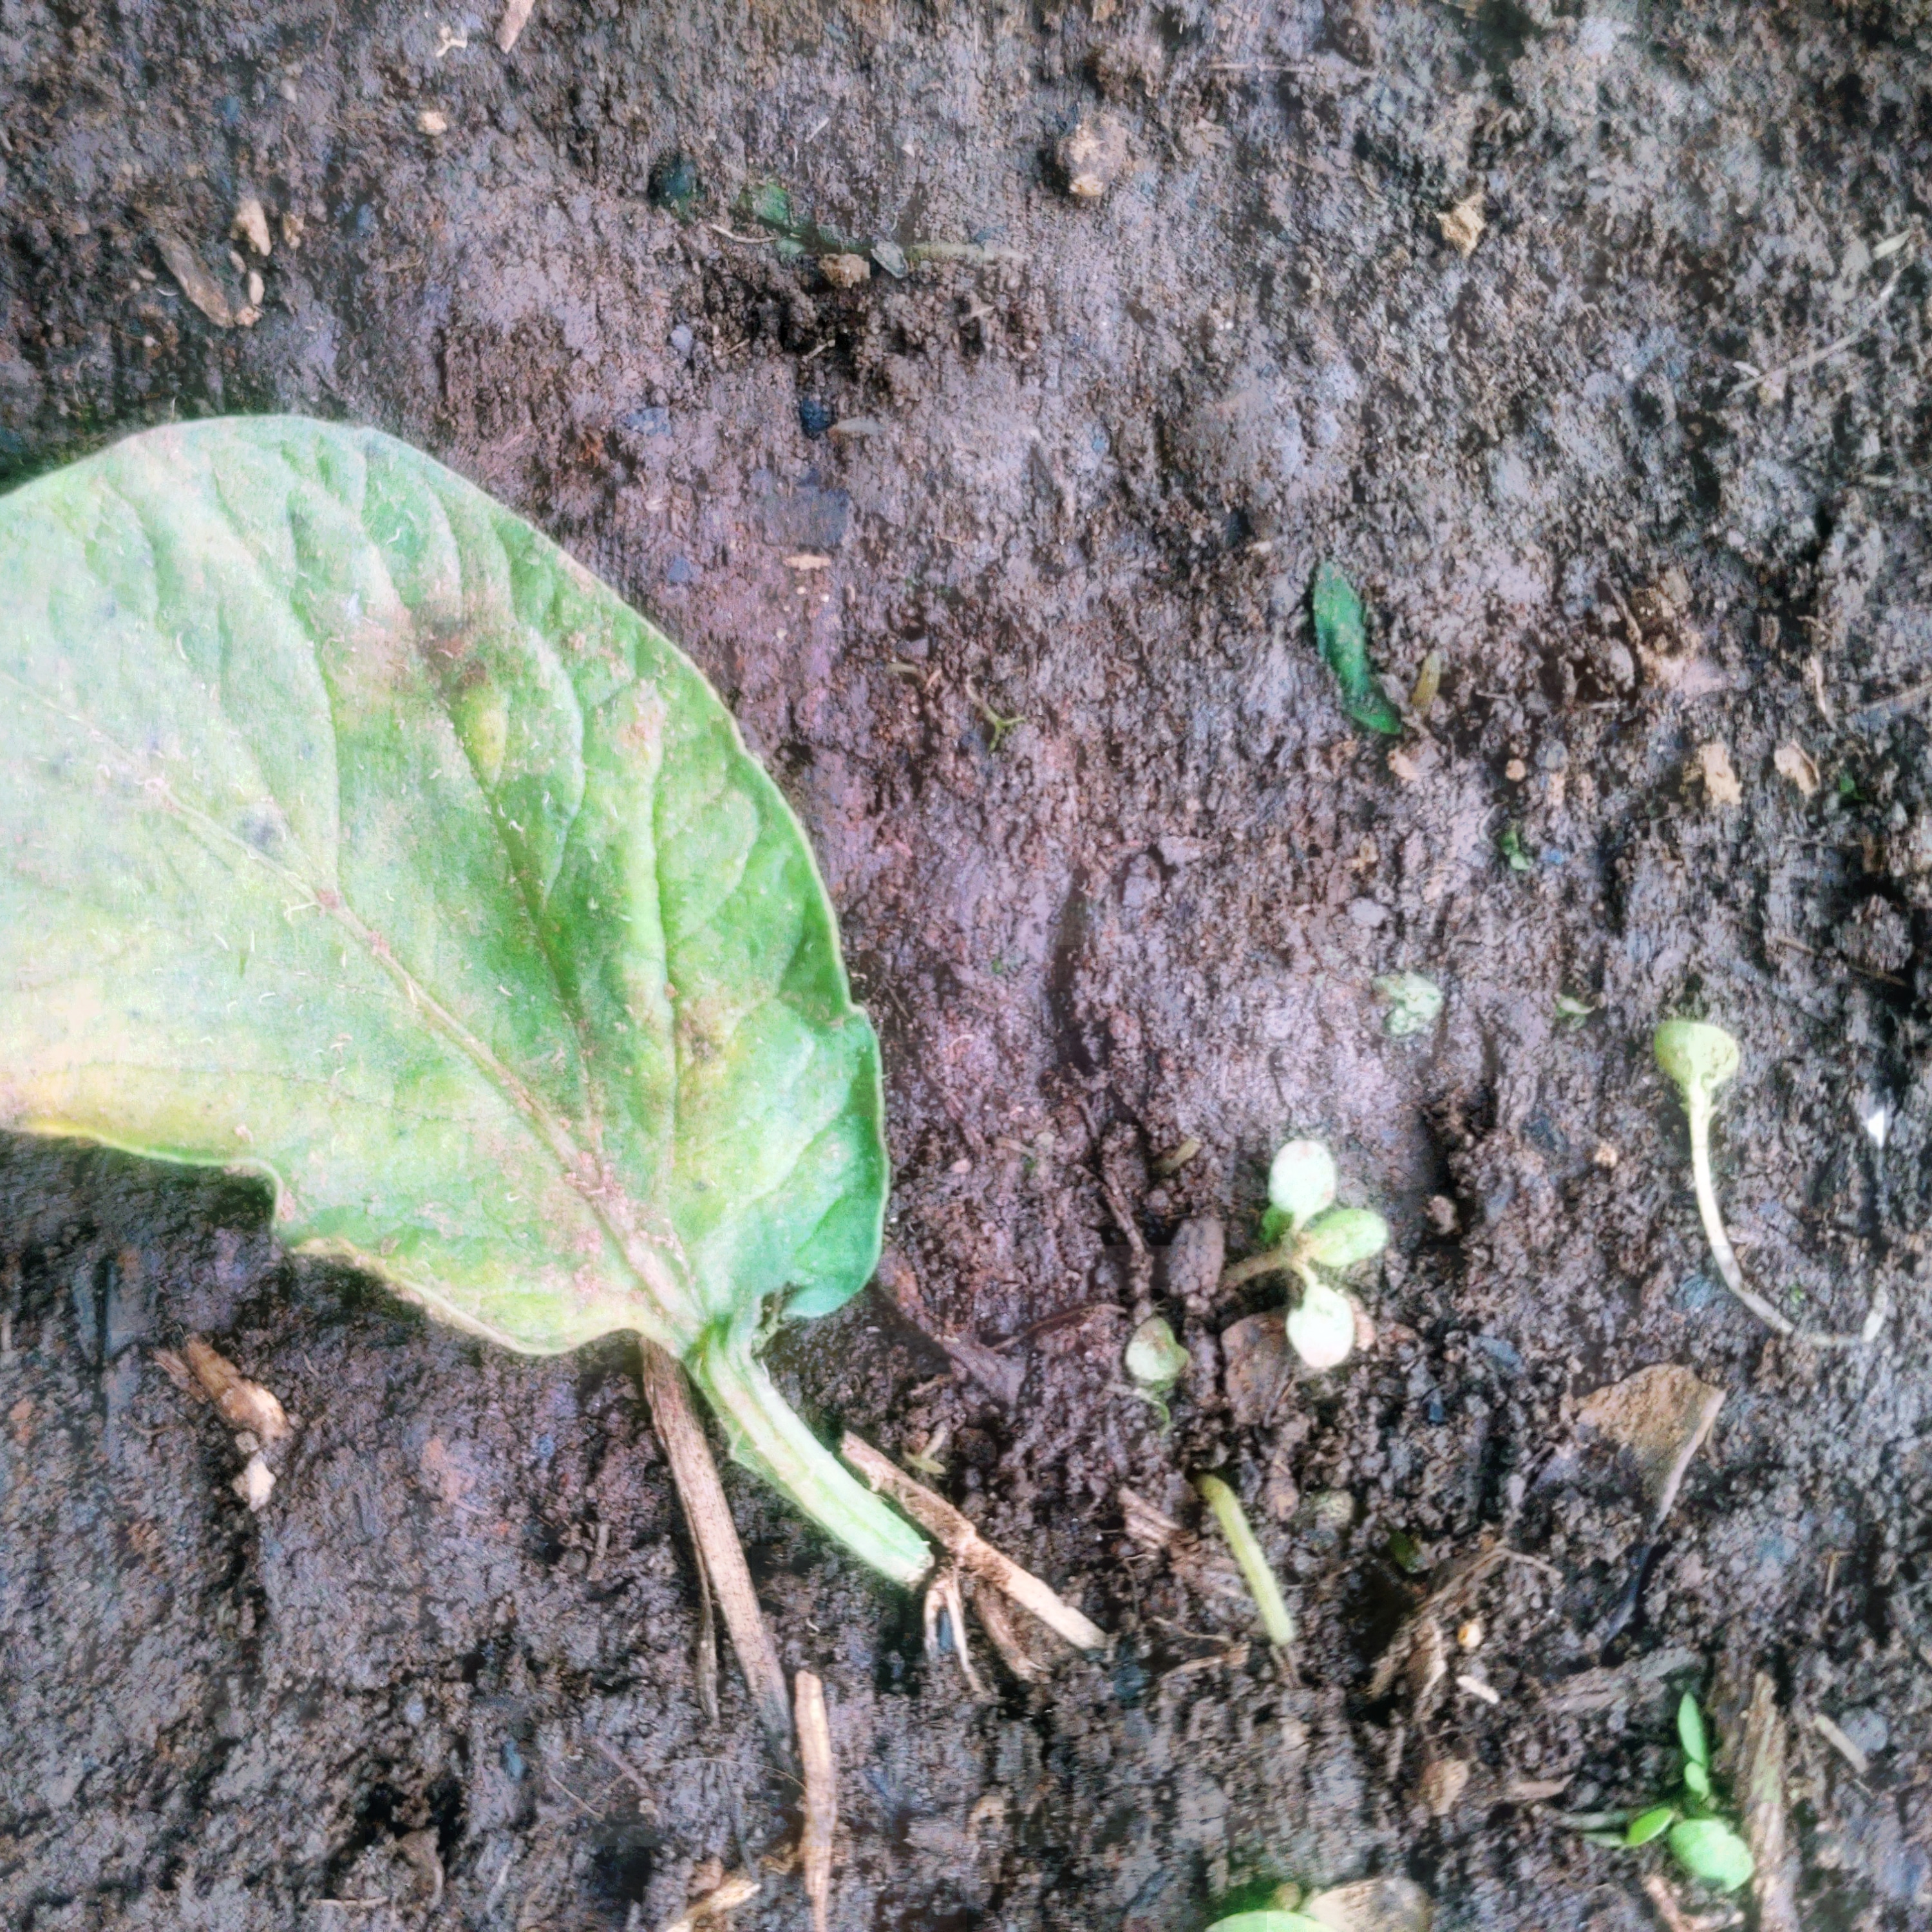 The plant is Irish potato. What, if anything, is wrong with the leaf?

late blight
